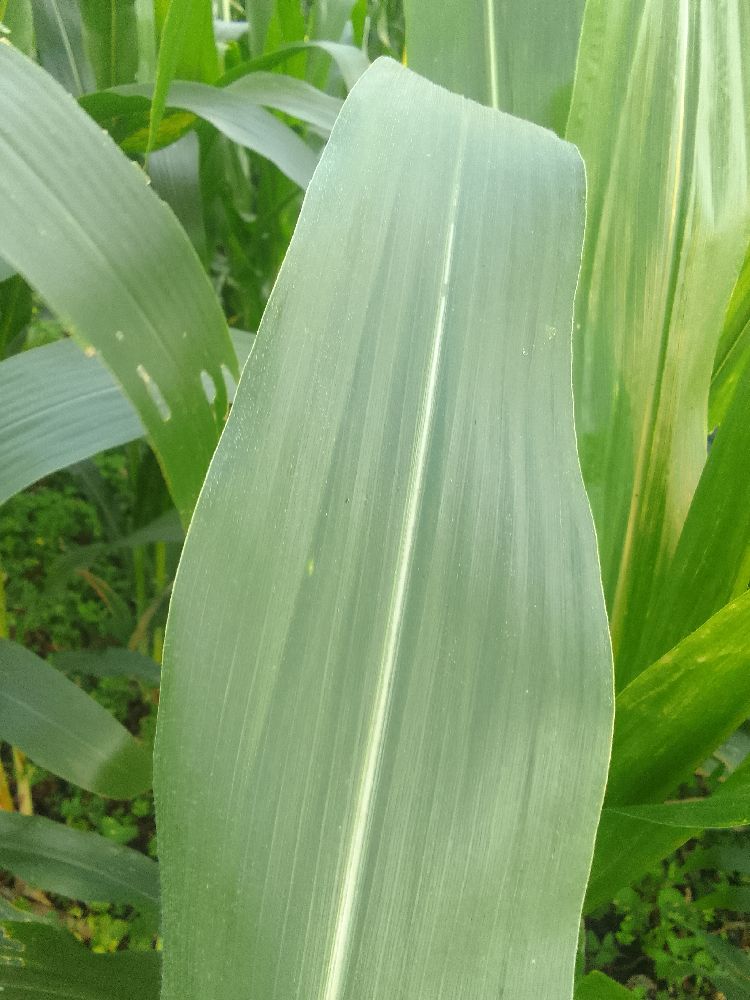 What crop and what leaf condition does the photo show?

maize, healthy
